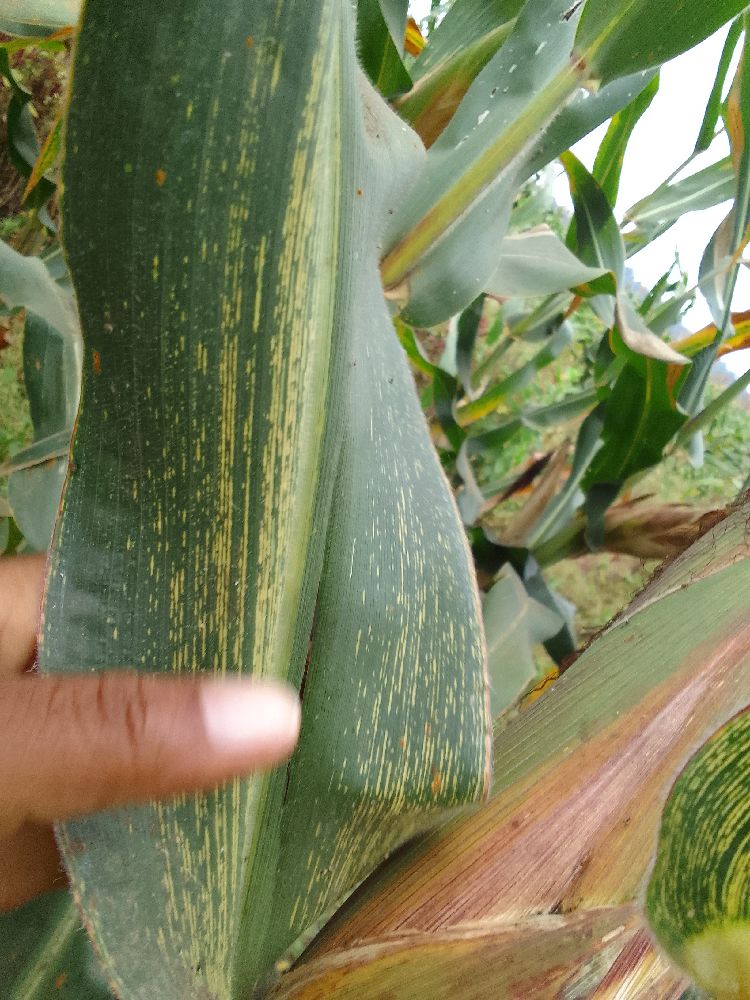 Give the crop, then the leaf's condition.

maize, maize streak virus
